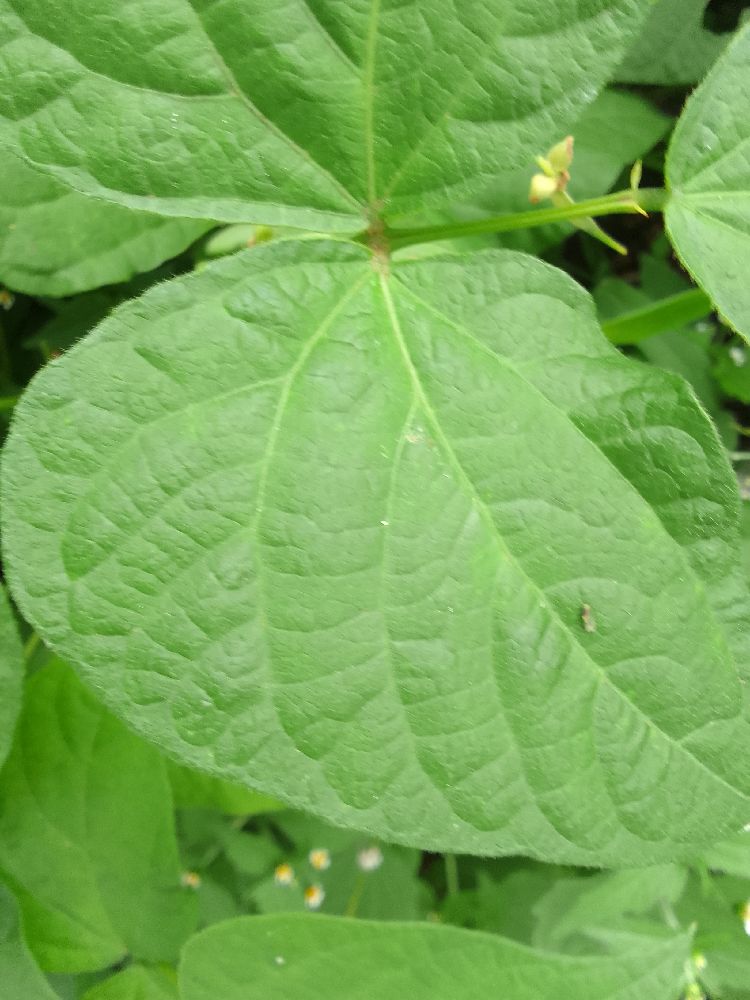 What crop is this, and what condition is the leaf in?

common bean, healthy
